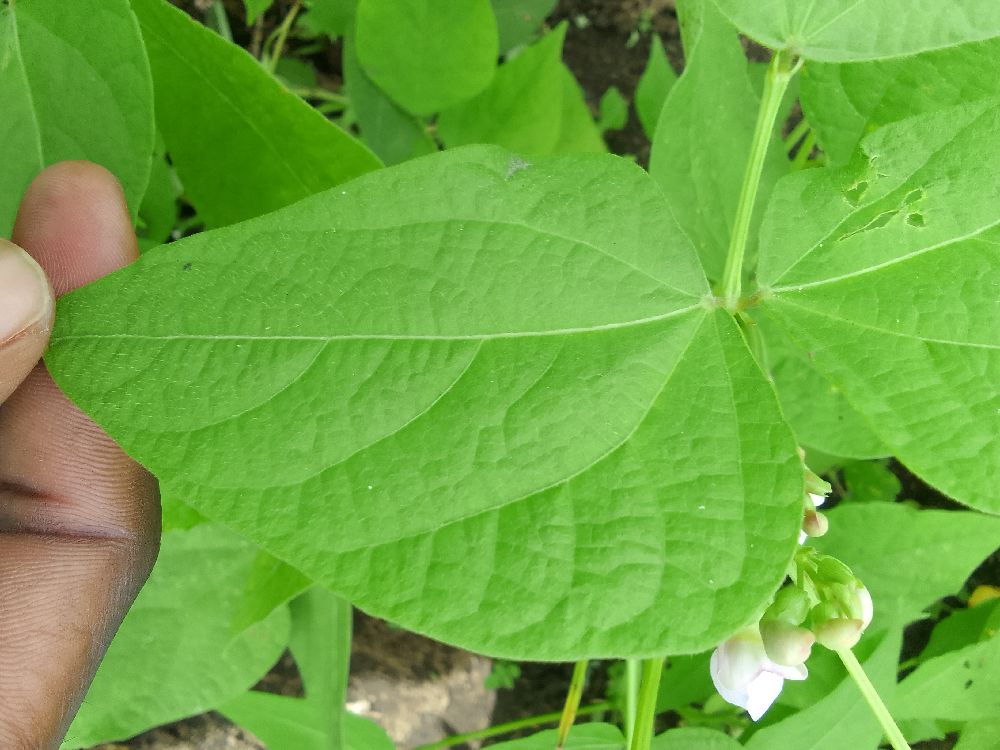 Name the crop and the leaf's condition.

common bean, healthy
